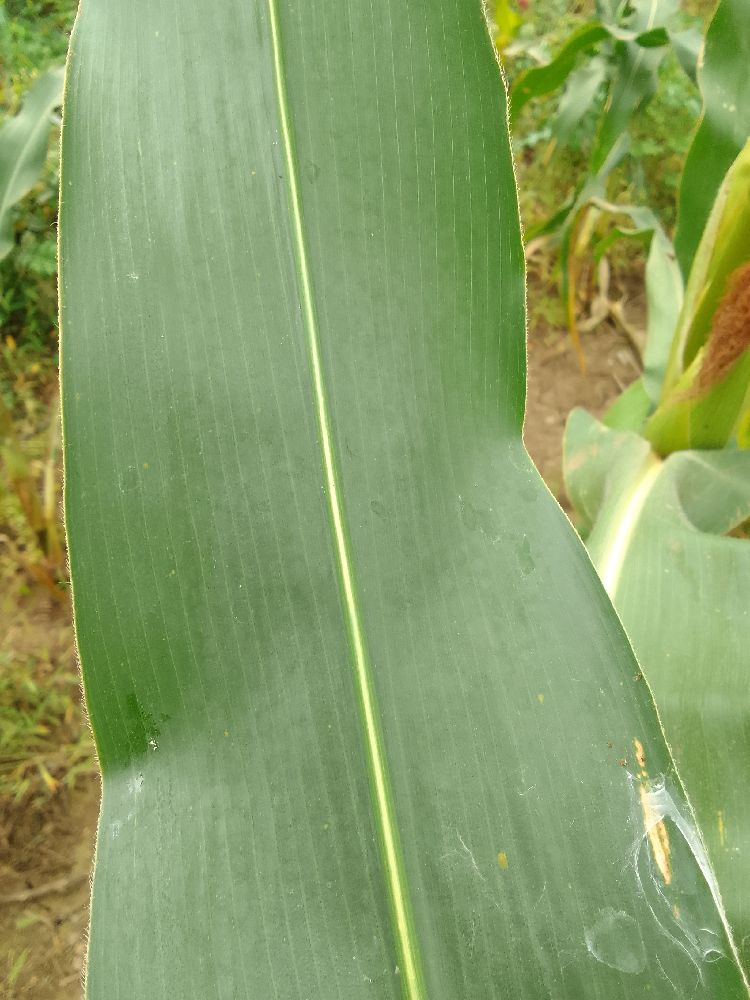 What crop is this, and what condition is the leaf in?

maize, healthy
